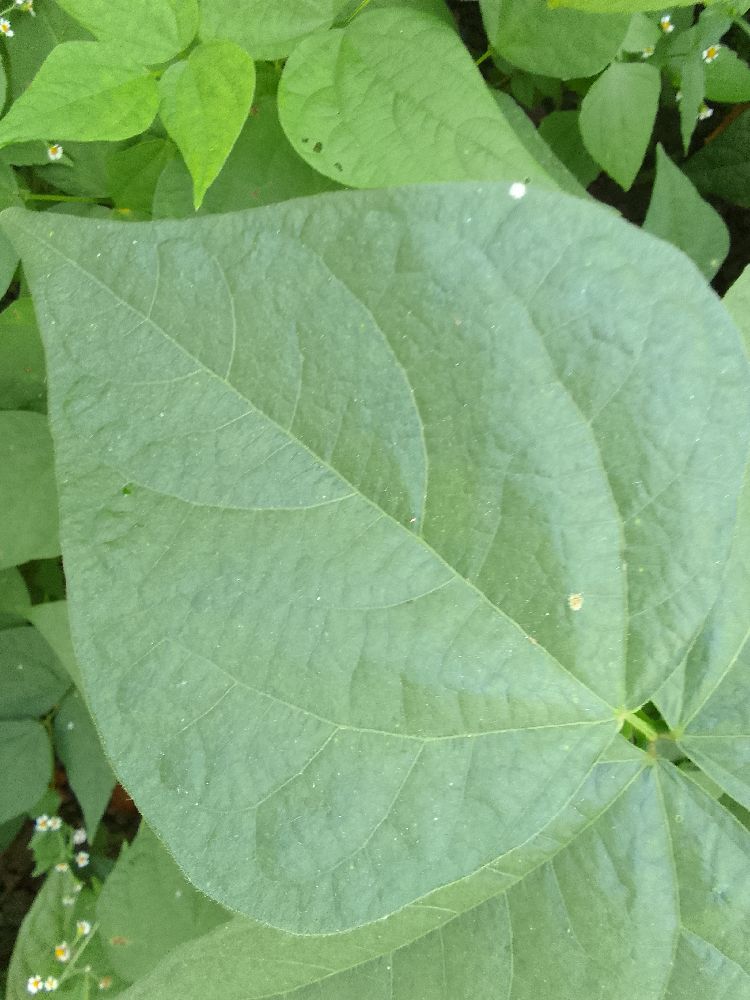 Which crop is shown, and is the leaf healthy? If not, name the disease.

common bean, healthy
